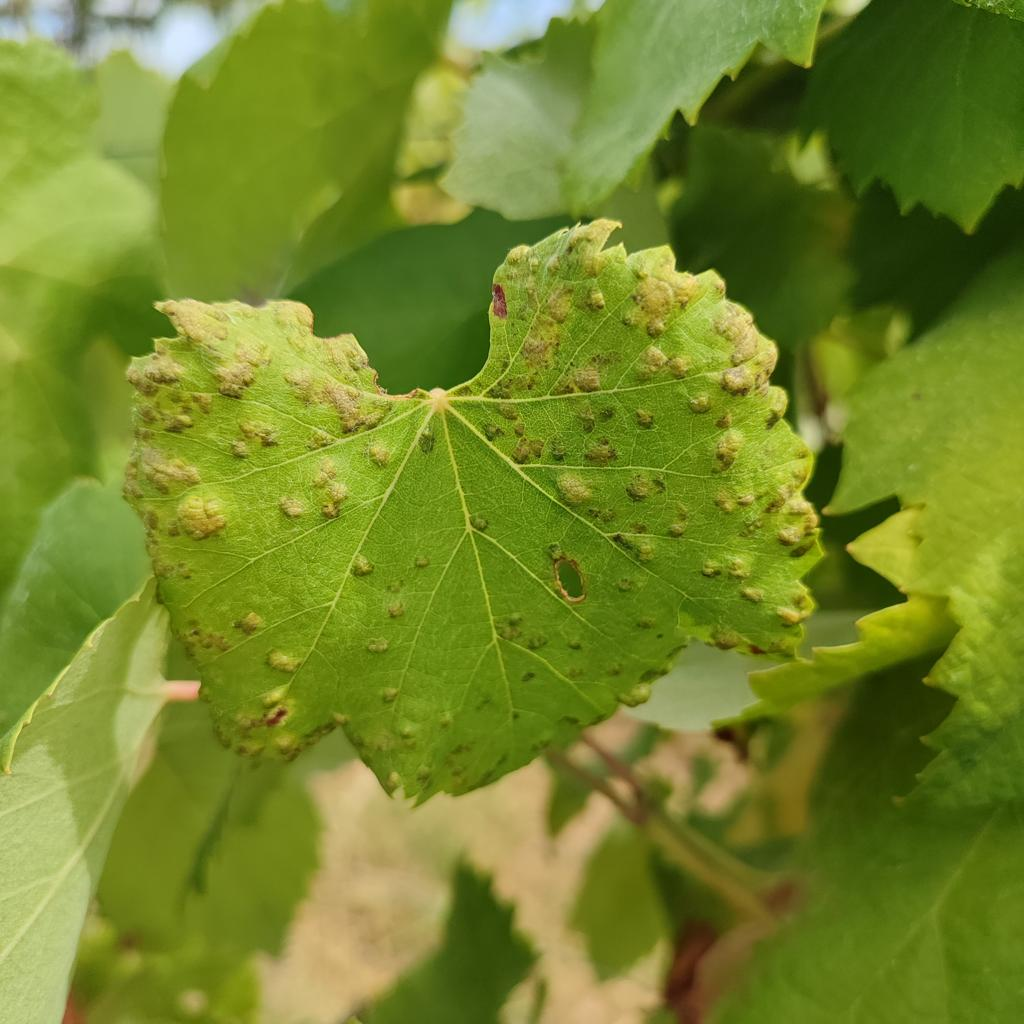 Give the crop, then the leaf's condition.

grapevine, erineum mite
